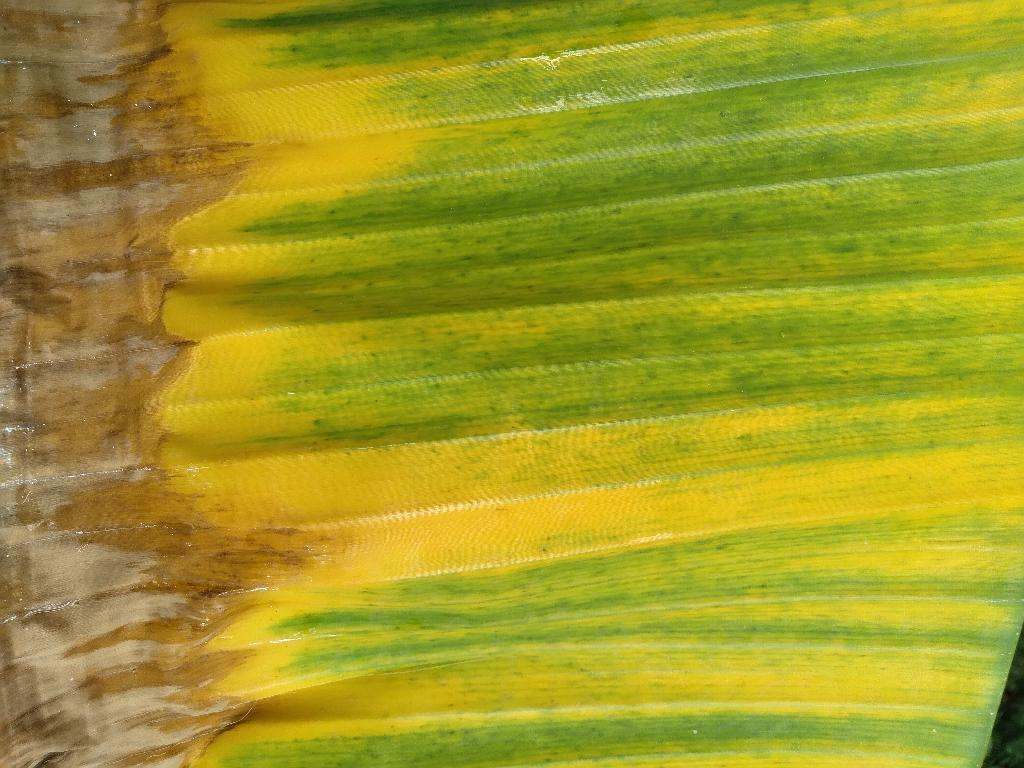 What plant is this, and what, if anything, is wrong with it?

banana, fusarium wilt race 1
